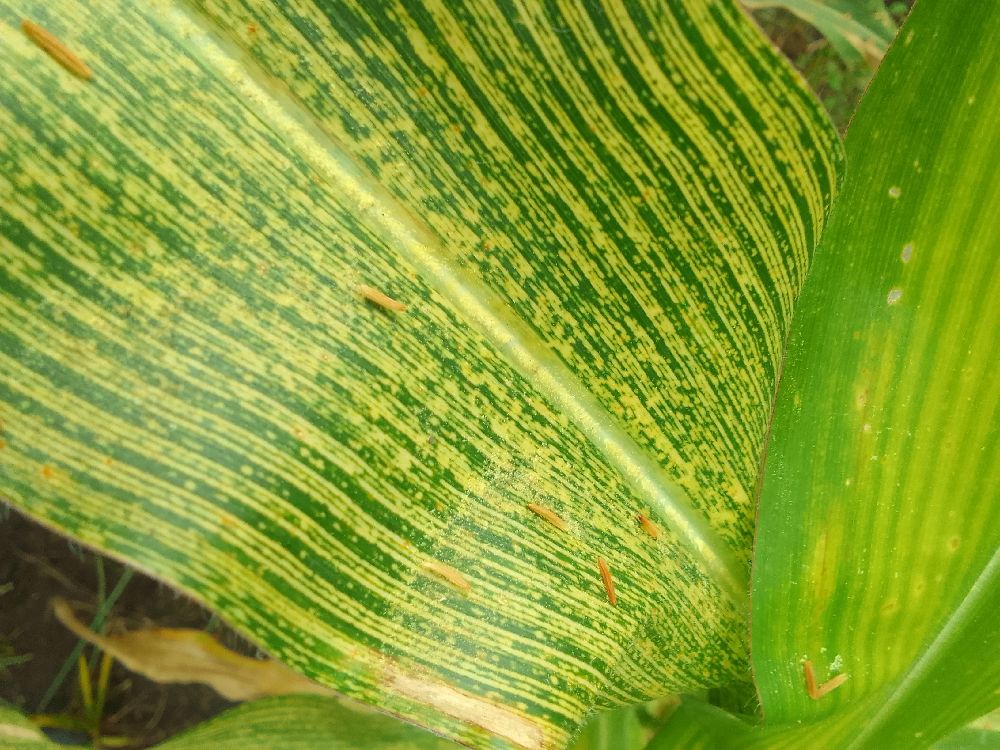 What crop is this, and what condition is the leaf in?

maize, maize streak virus
